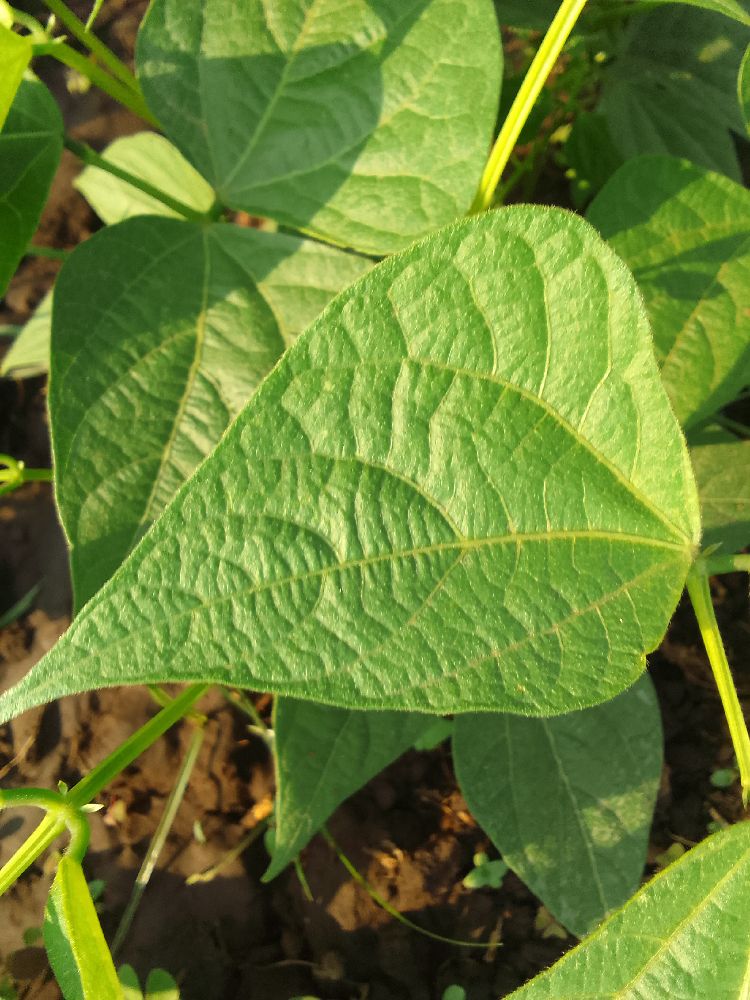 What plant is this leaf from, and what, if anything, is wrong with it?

common bean, healthy
